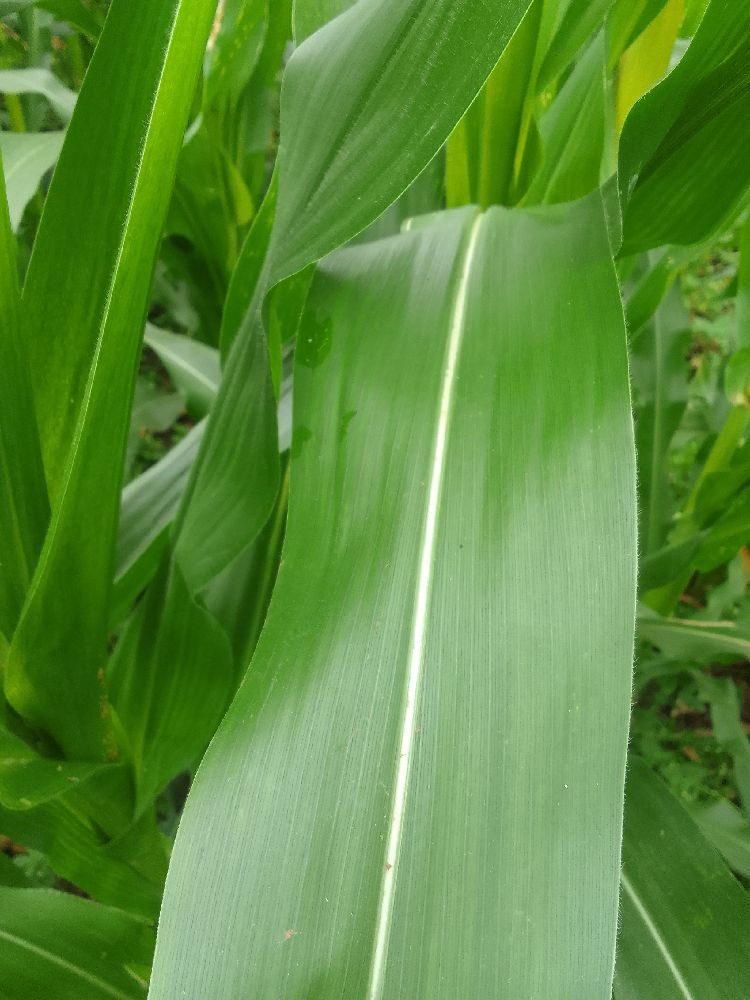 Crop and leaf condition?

maize, healthy
